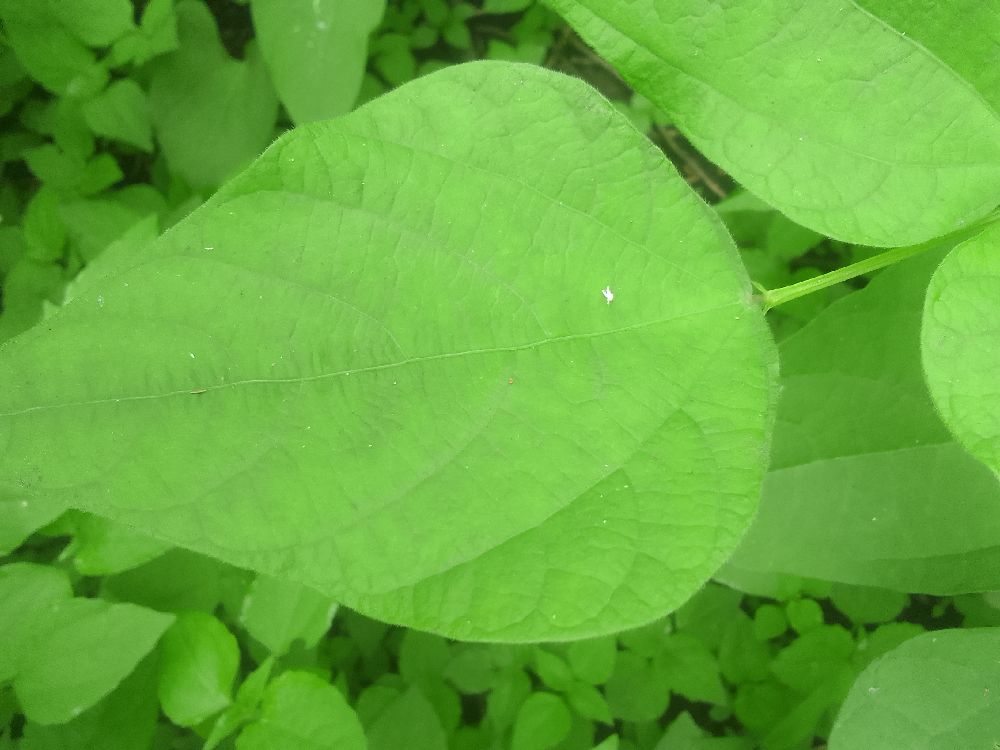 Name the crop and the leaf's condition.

common bean, healthy
